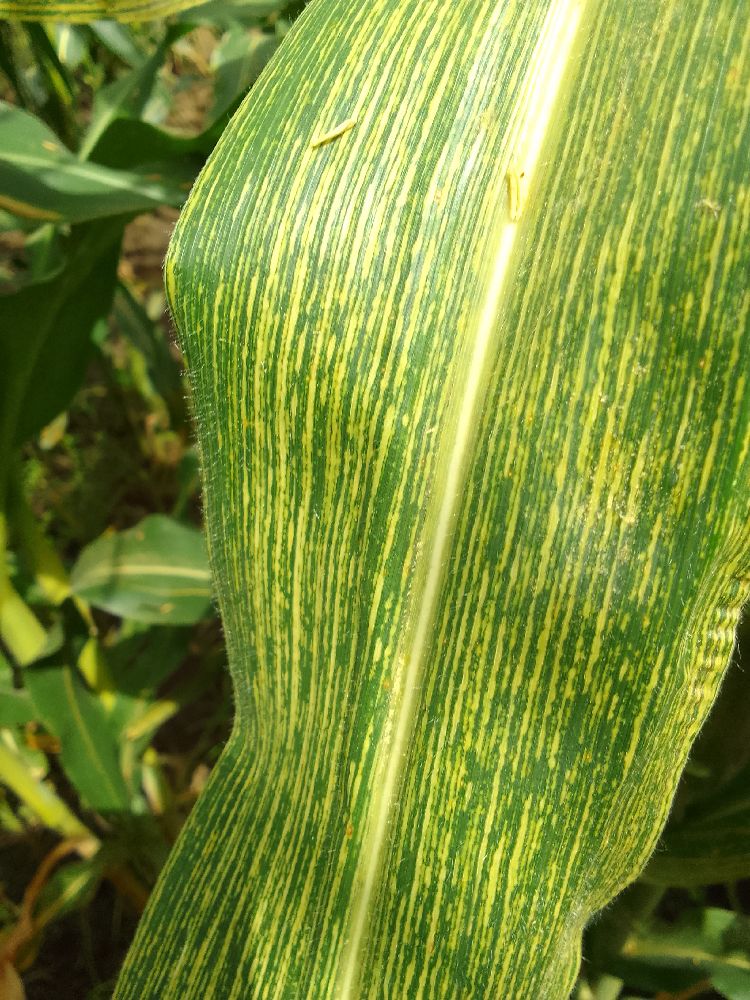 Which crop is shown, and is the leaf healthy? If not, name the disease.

maize, maize streak virus
